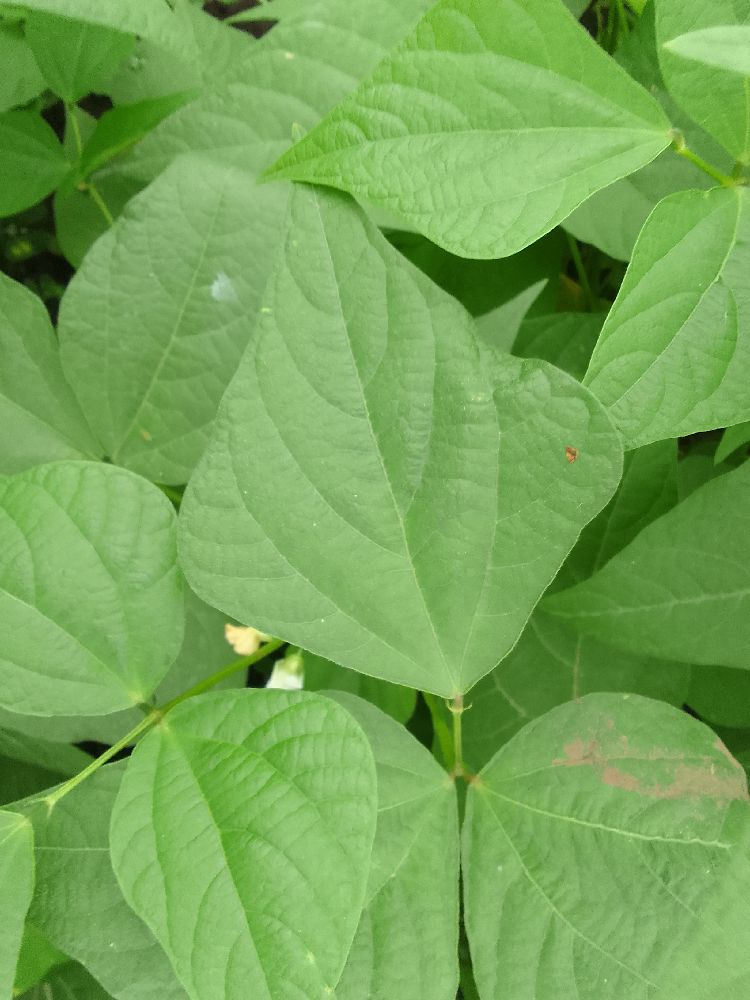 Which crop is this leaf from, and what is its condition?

common bean, healthy
